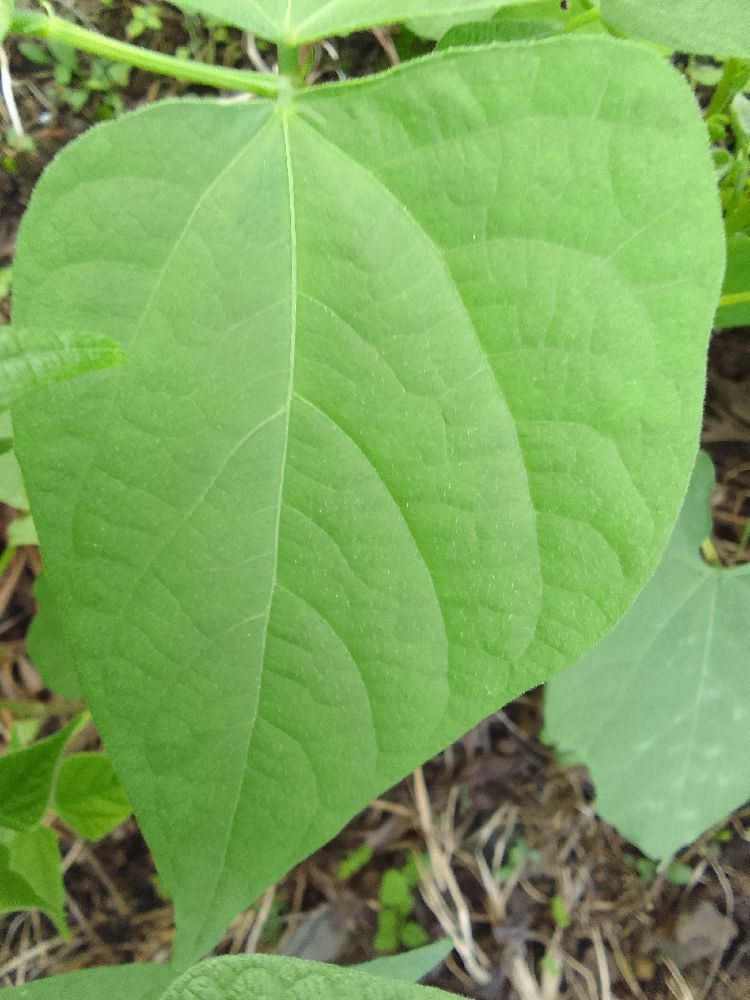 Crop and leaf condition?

common bean, healthy
